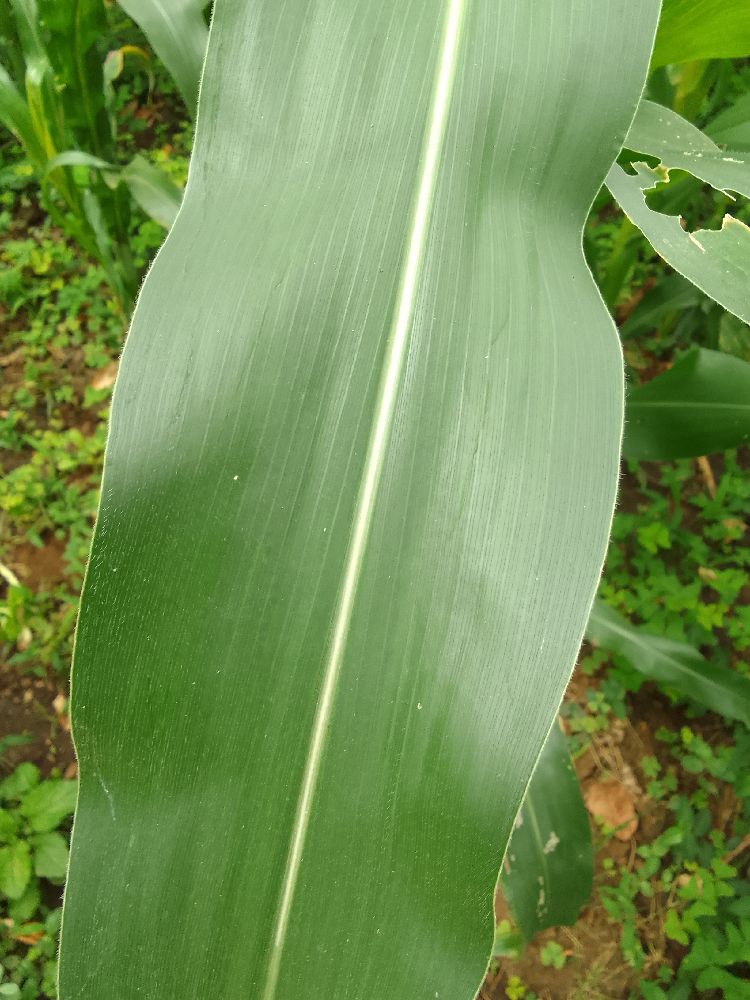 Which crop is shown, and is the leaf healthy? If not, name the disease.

maize, healthy
